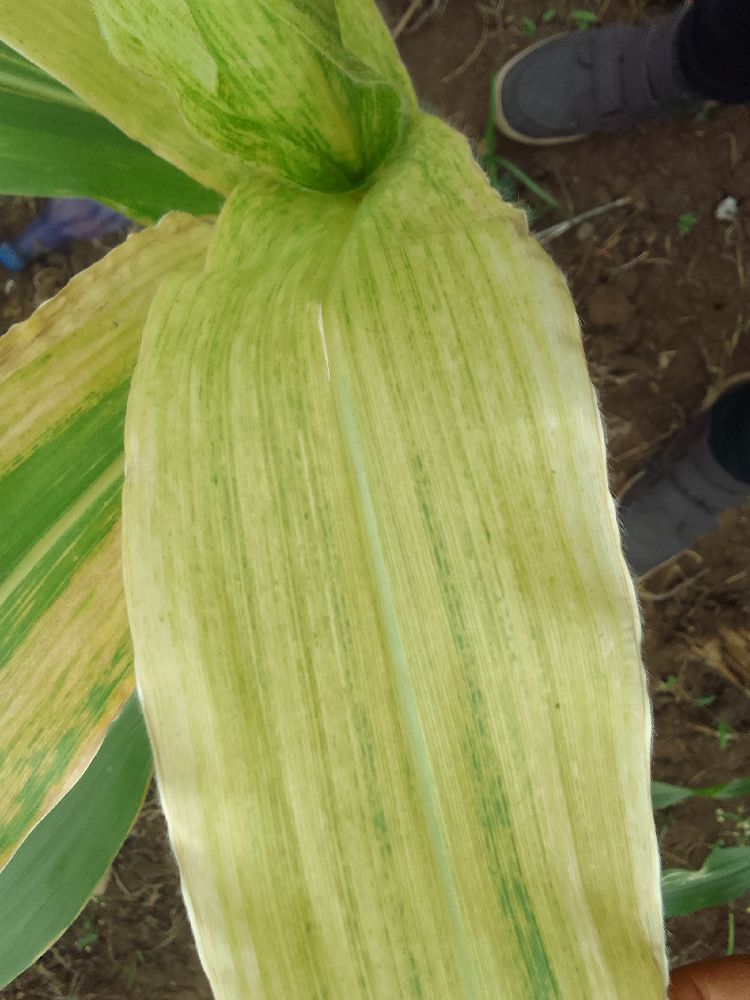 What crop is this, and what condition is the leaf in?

maize, maize lethal necrosis
